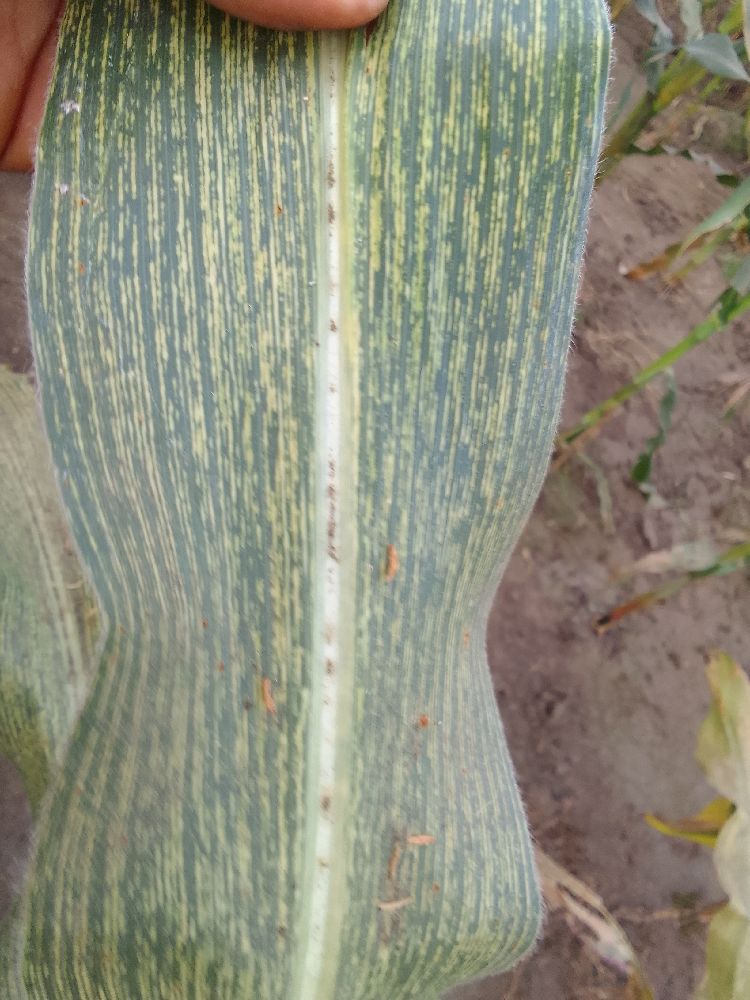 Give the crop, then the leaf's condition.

maize, maize streak virus
